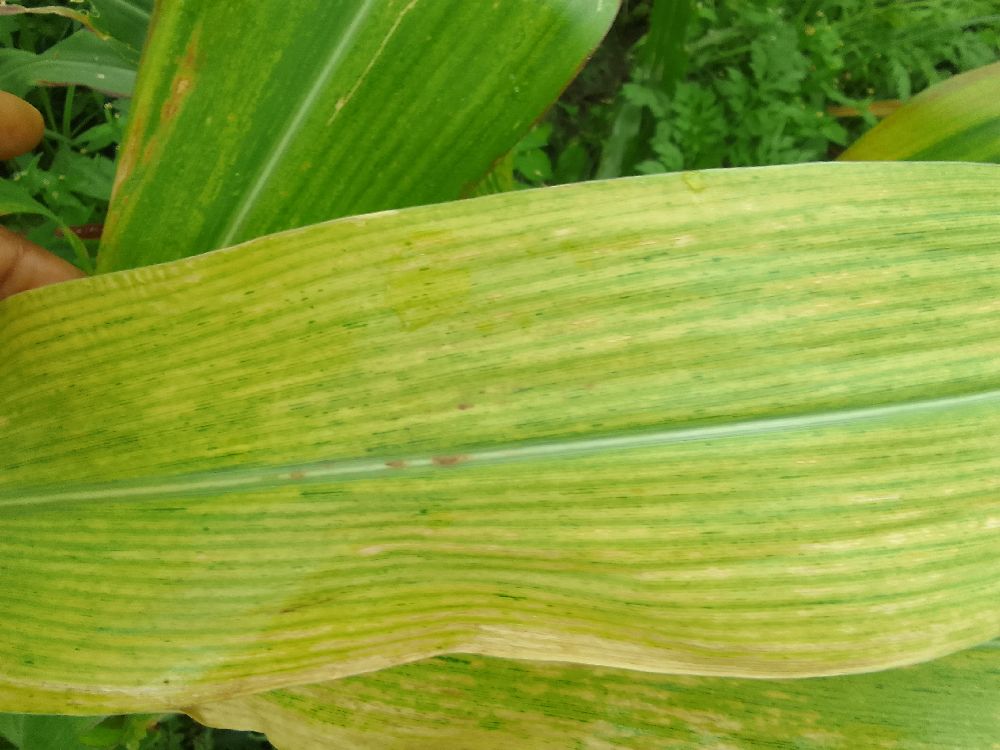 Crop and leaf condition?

maize, maize lethal necrosis
